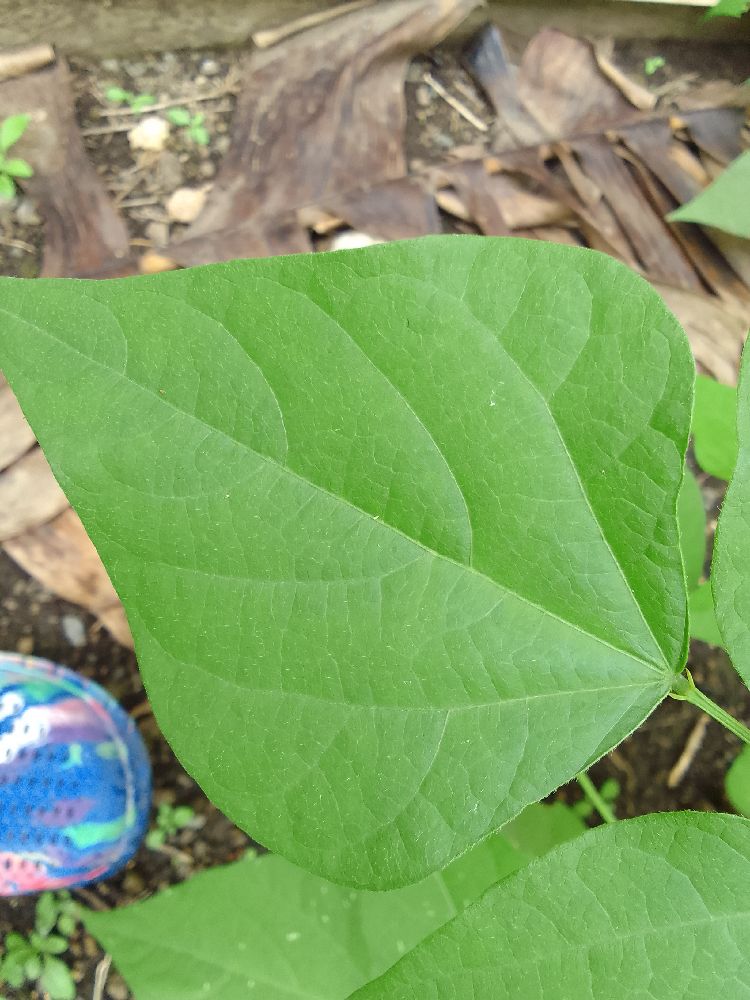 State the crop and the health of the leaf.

common bean, healthy
